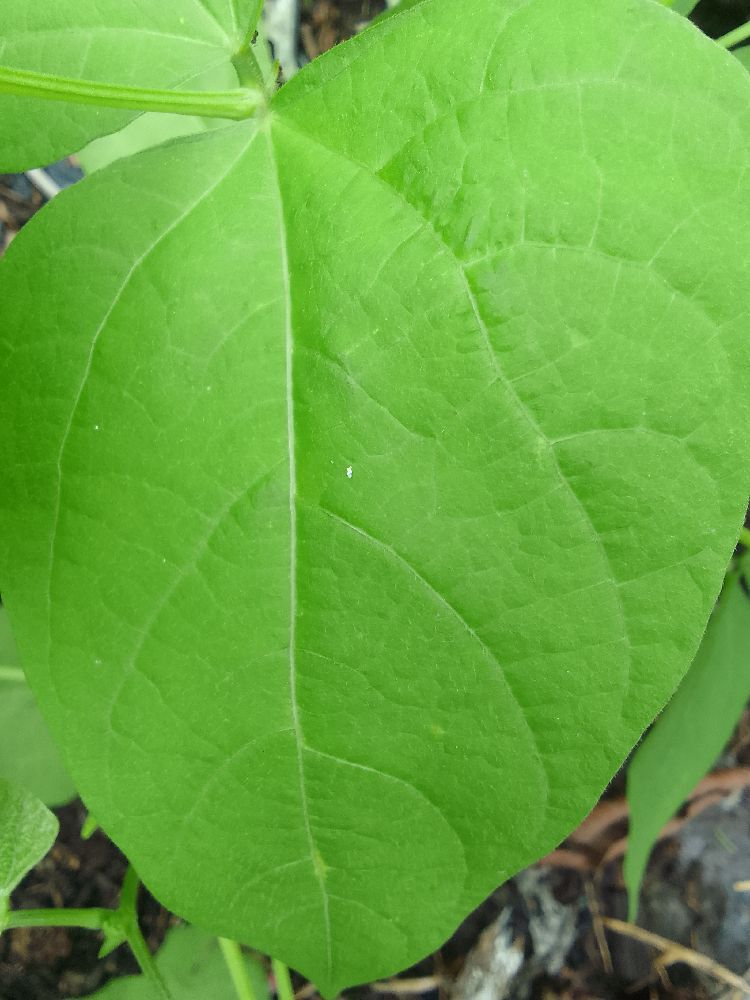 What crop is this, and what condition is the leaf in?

common bean, healthy
